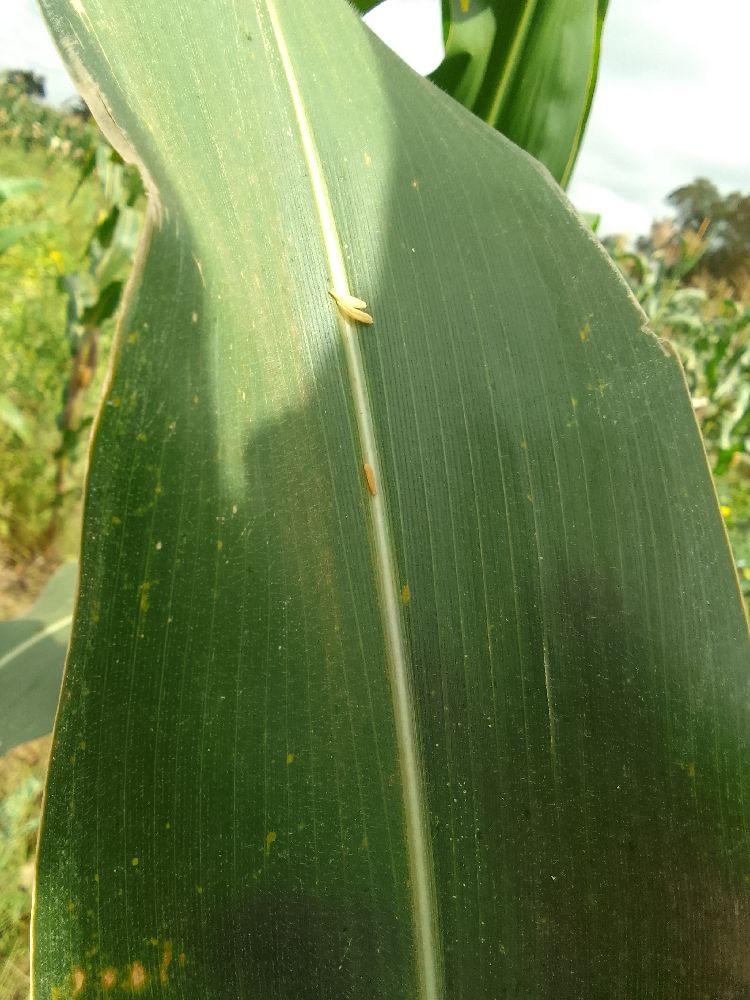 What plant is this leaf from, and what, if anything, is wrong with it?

maize, healthy
